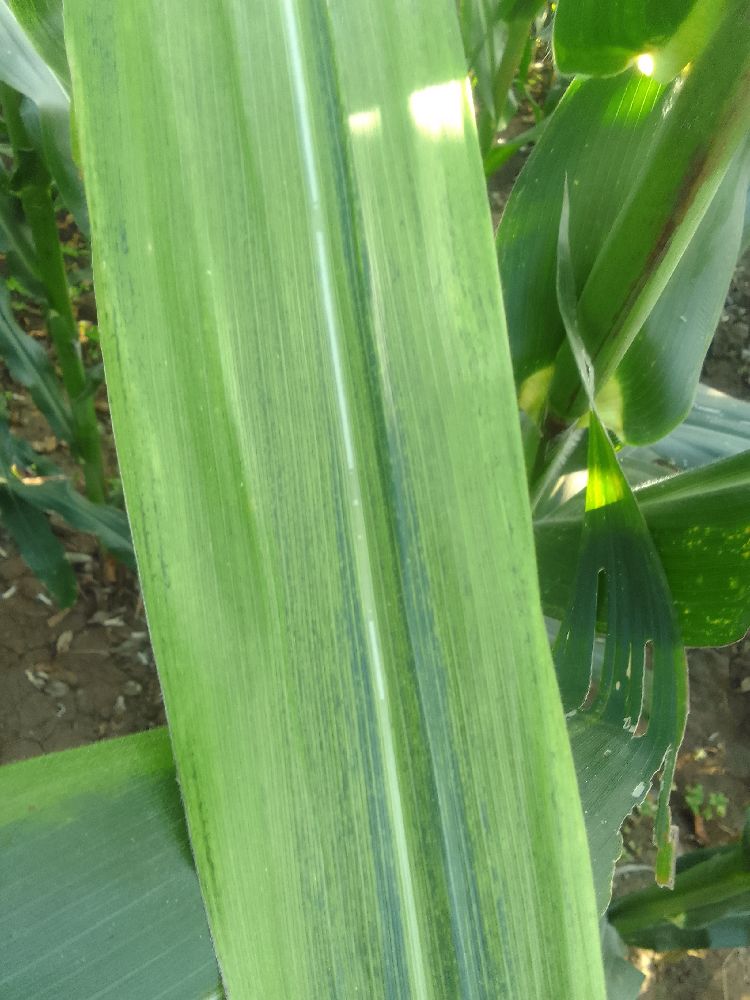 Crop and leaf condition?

maize, maize lethal necrosis
